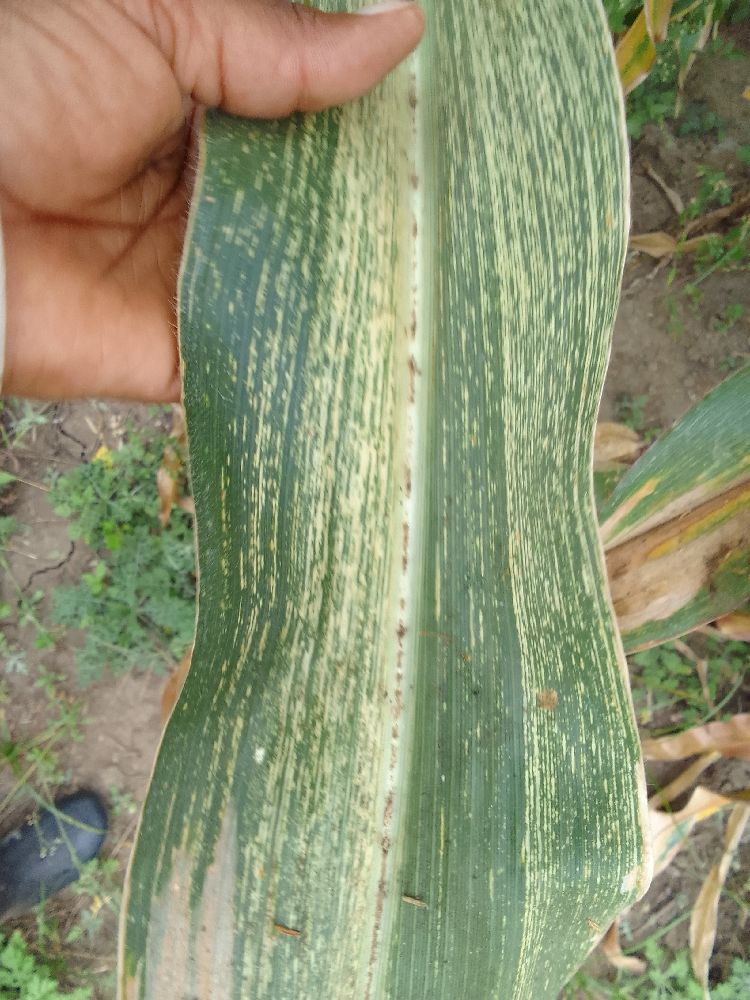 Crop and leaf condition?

maize, maize streak virus
